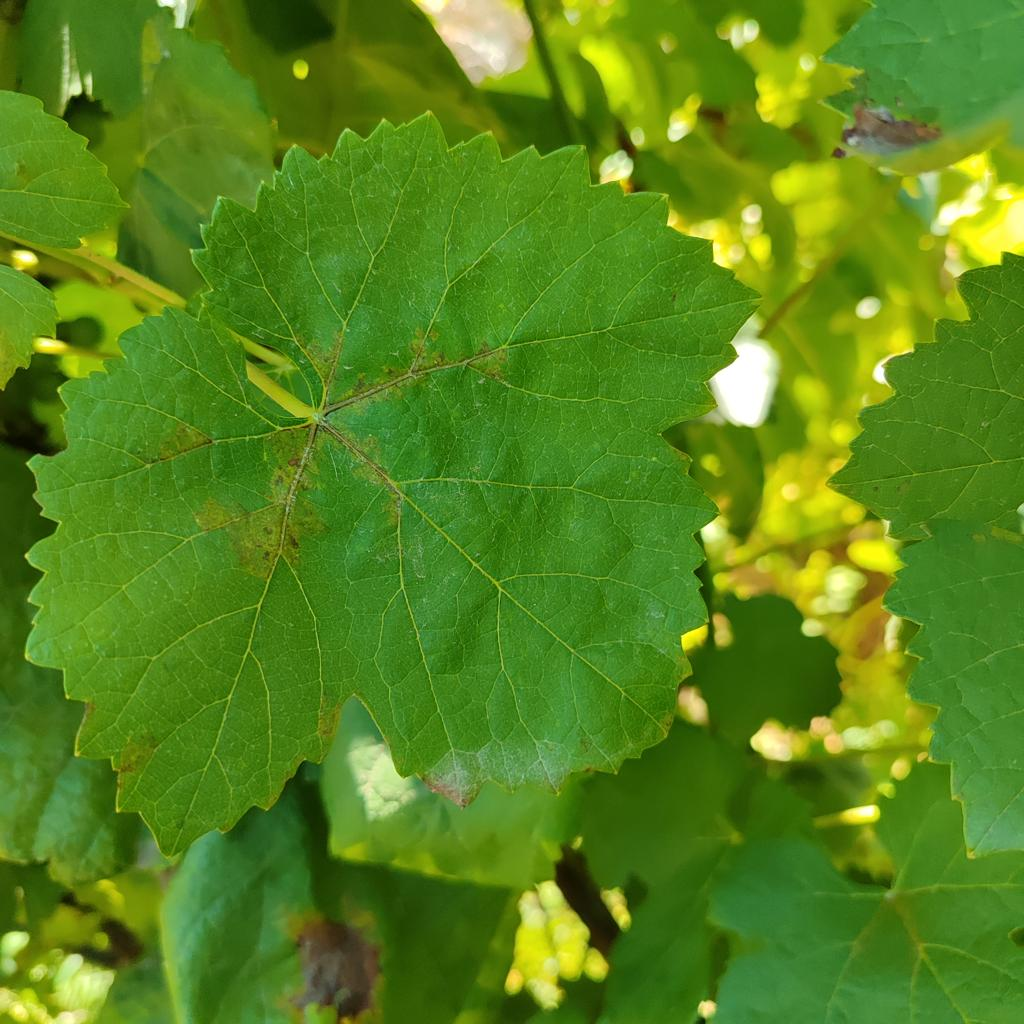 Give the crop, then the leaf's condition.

grapevine, downy mildew
